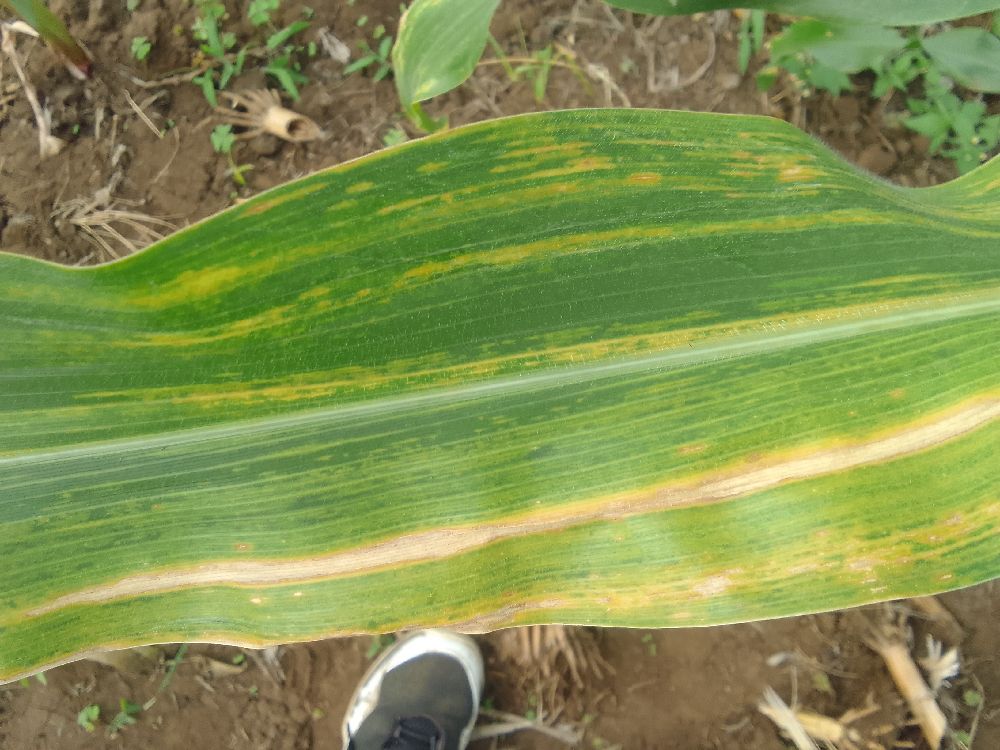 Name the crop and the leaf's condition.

maize, maize lethal necrosis
